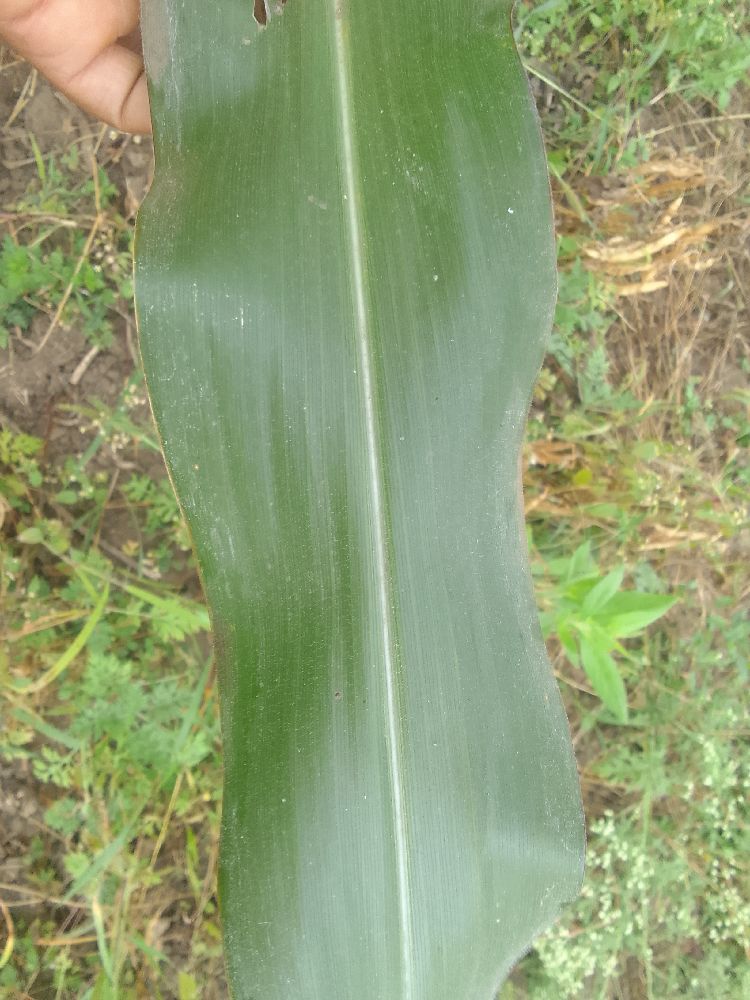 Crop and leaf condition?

maize, healthy
